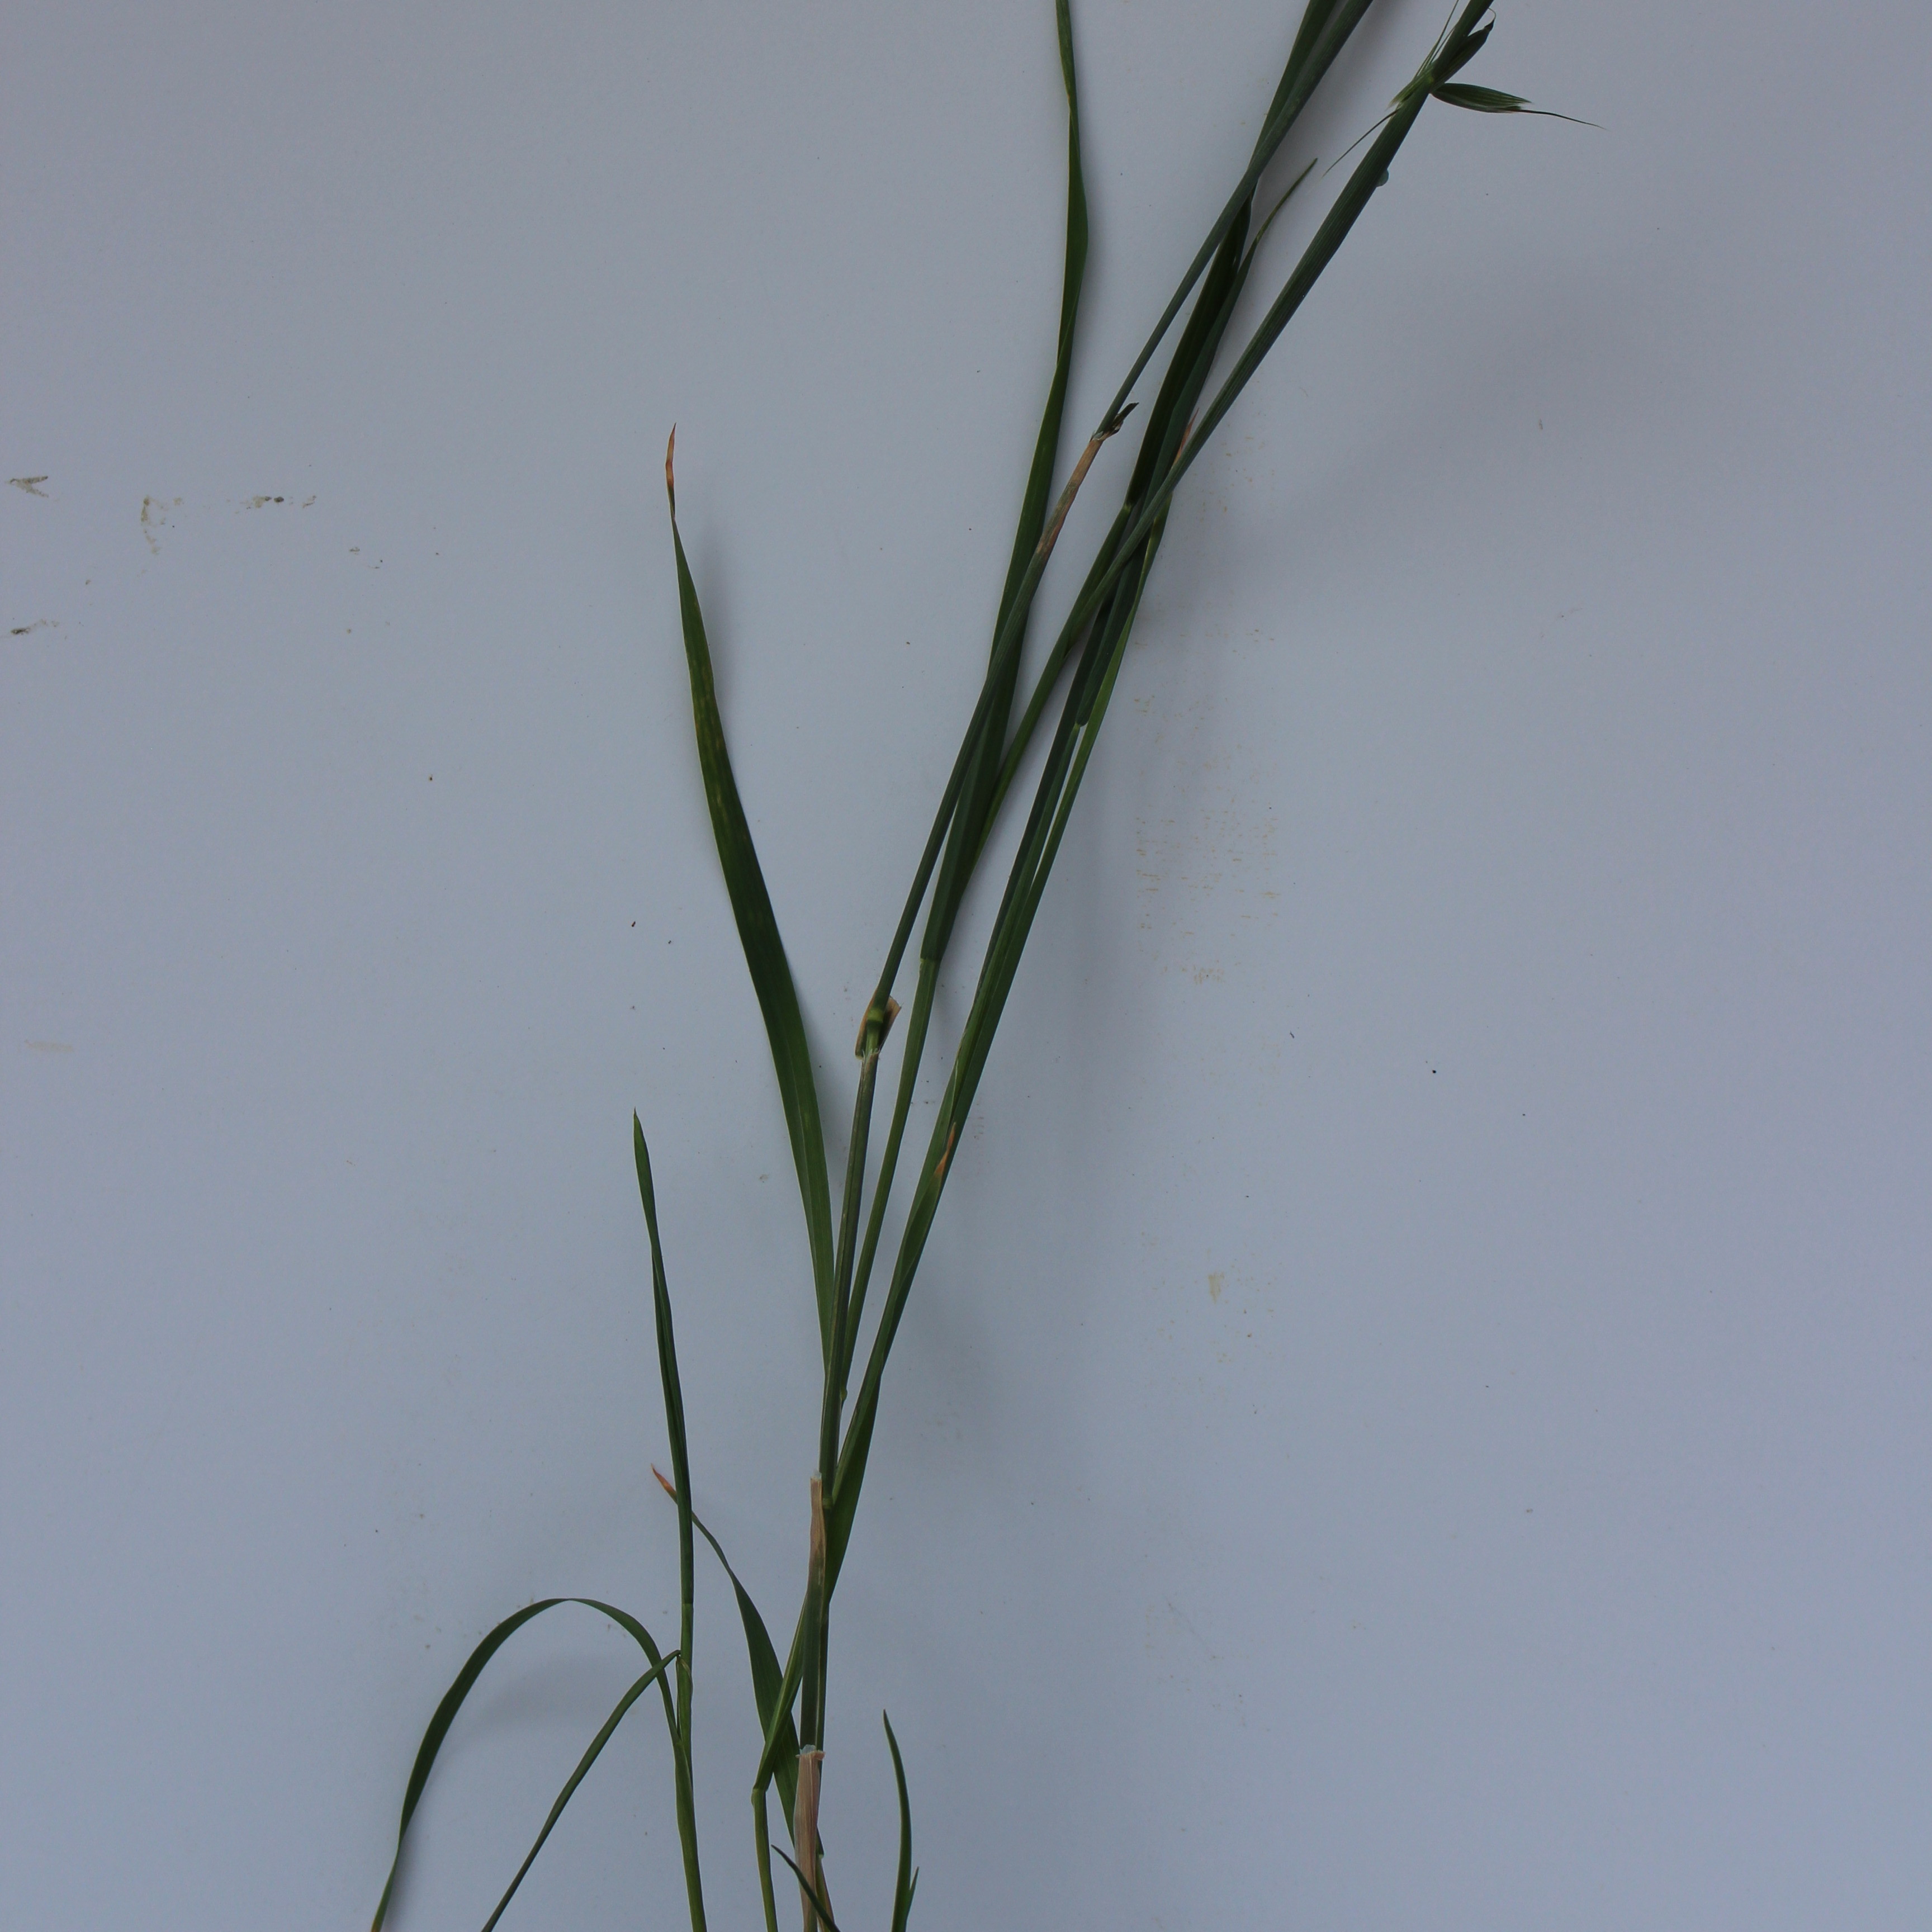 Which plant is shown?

Avena sterilis
